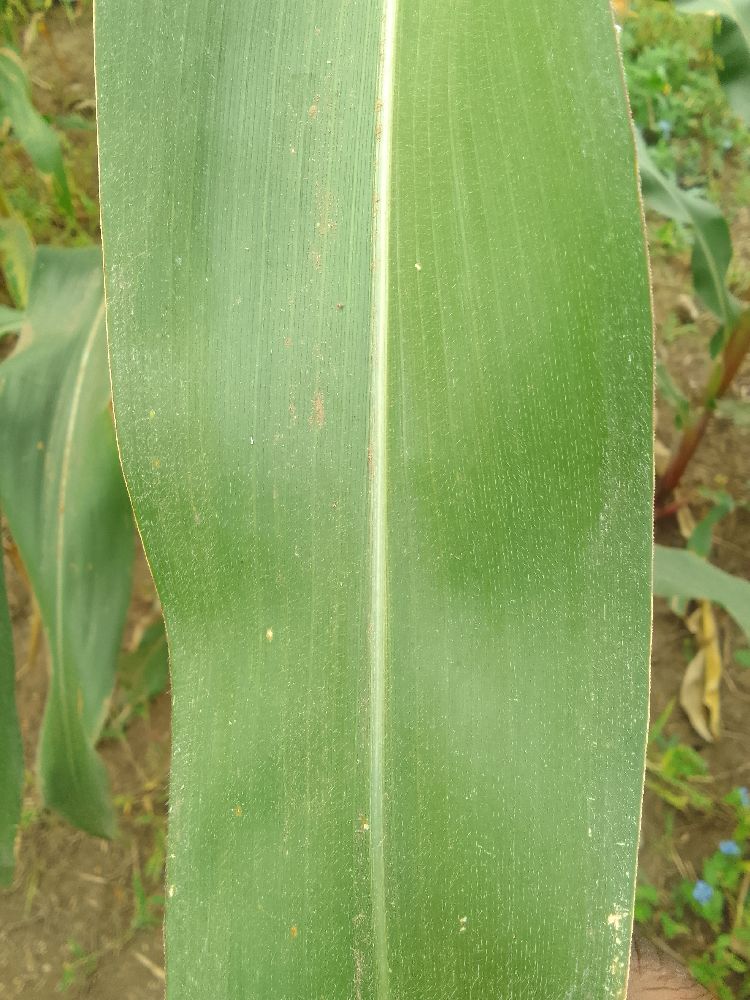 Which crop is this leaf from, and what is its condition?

maize, healthy
